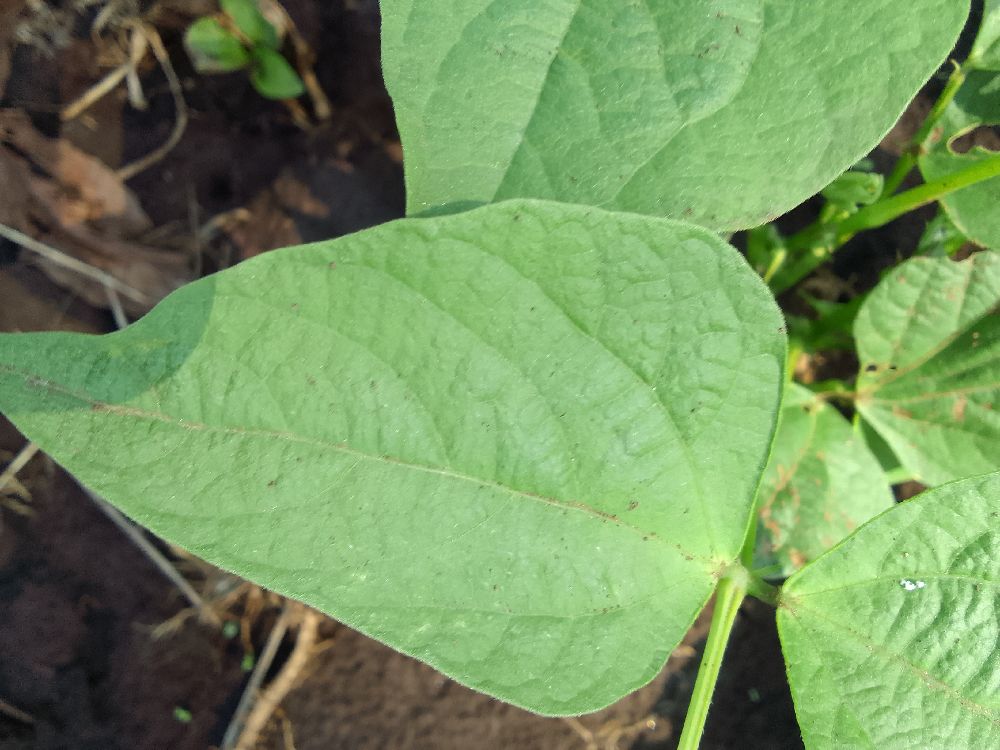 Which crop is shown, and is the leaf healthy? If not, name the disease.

common bean, healthy
